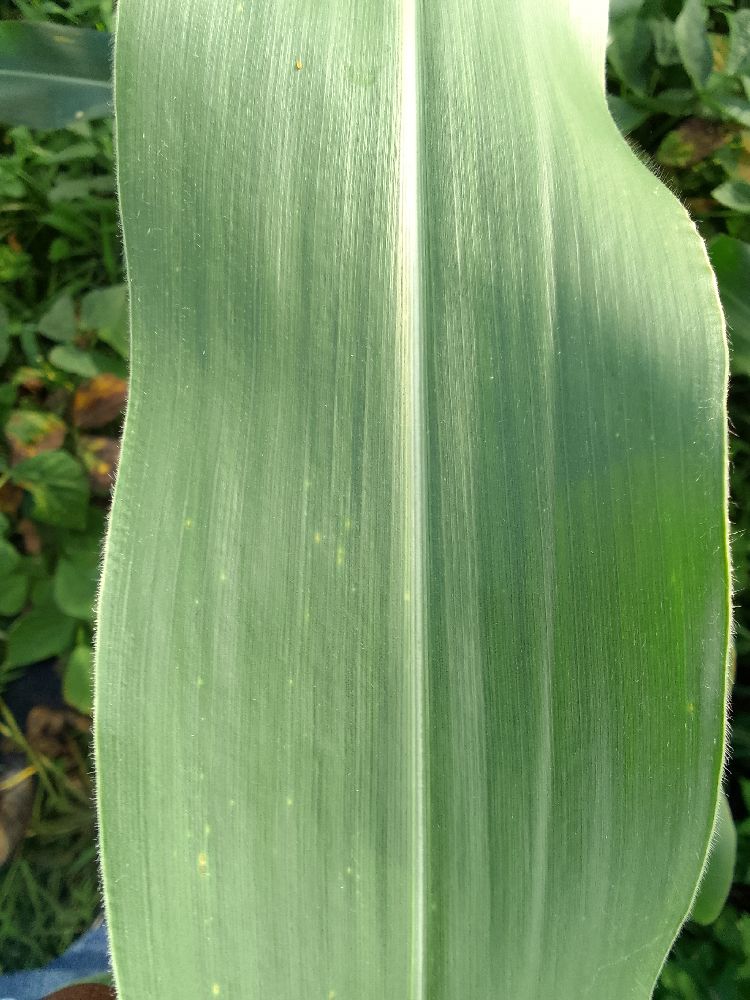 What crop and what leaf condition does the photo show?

maize, healthy
